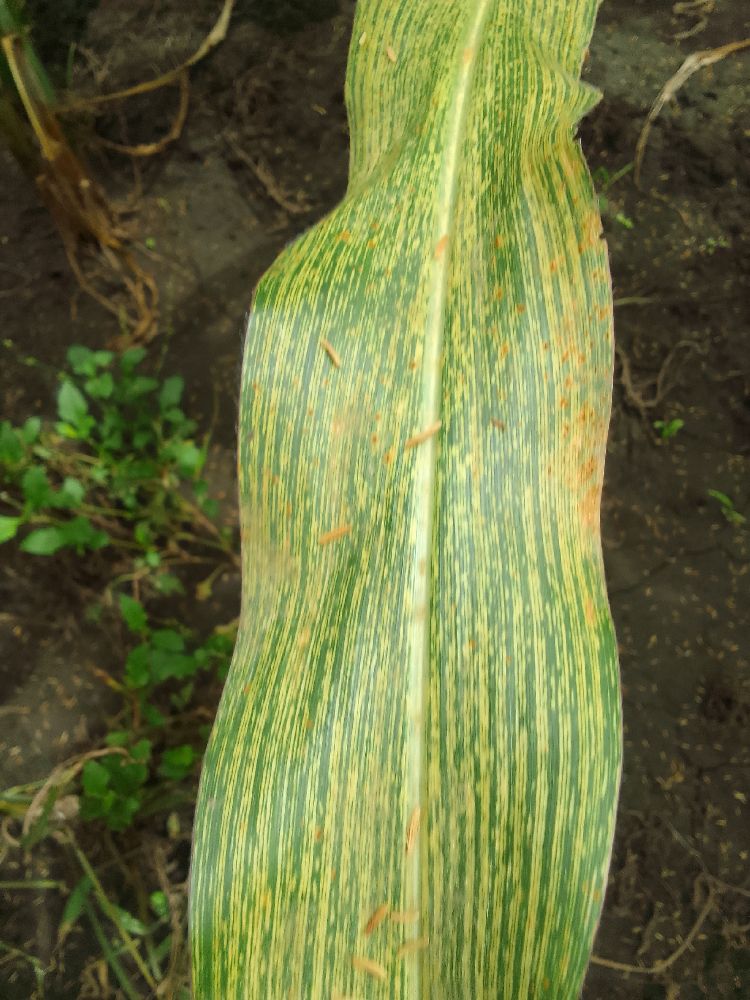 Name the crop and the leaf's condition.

maize, maize streak virus
